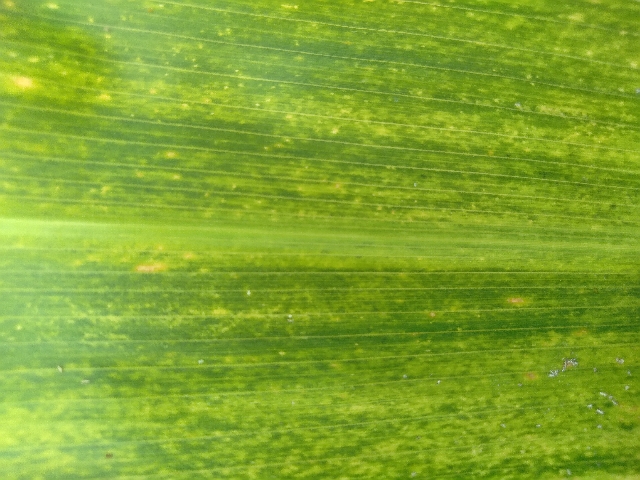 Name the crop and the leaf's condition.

maize, maize lethal necrosis
